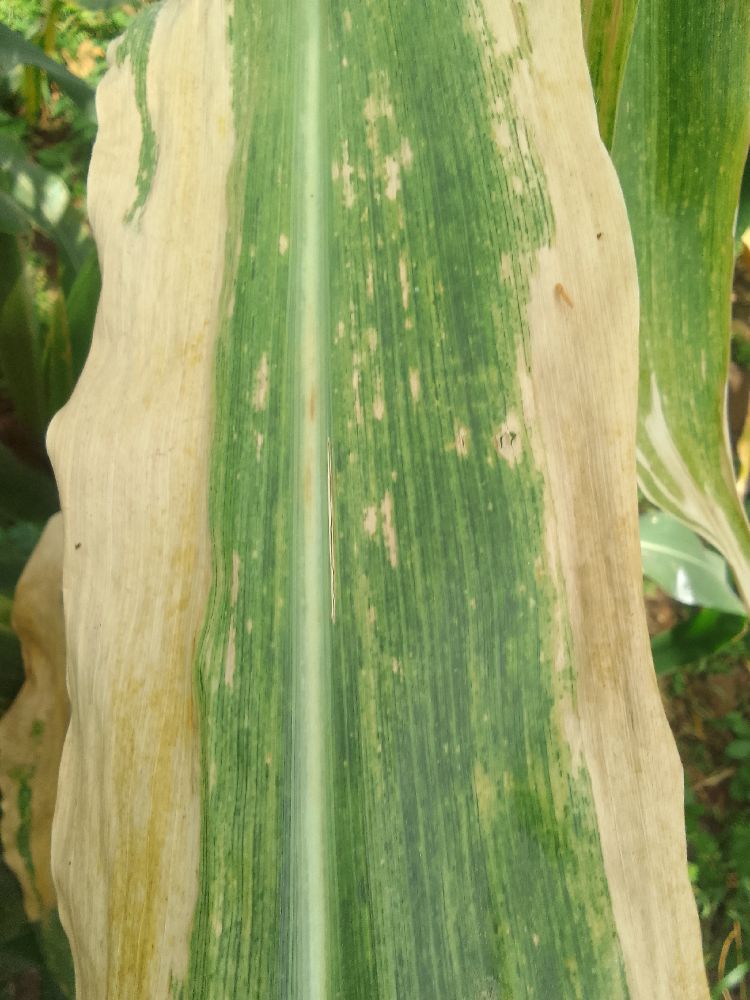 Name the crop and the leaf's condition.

maize, maize lethal necrosis
